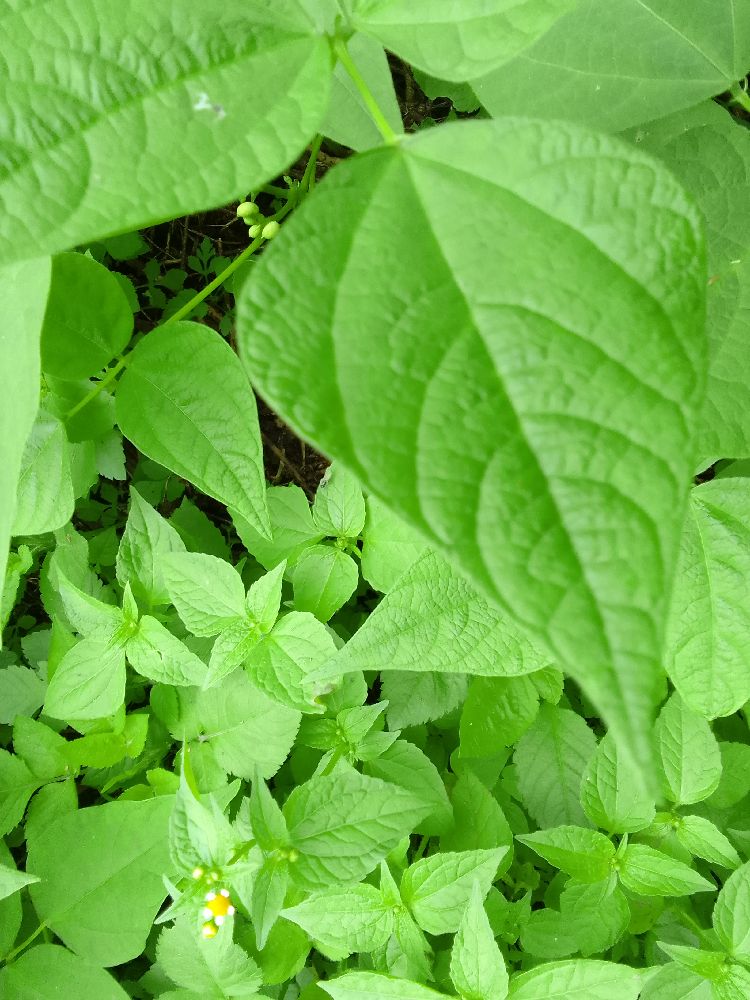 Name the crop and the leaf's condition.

common bean, healthy
